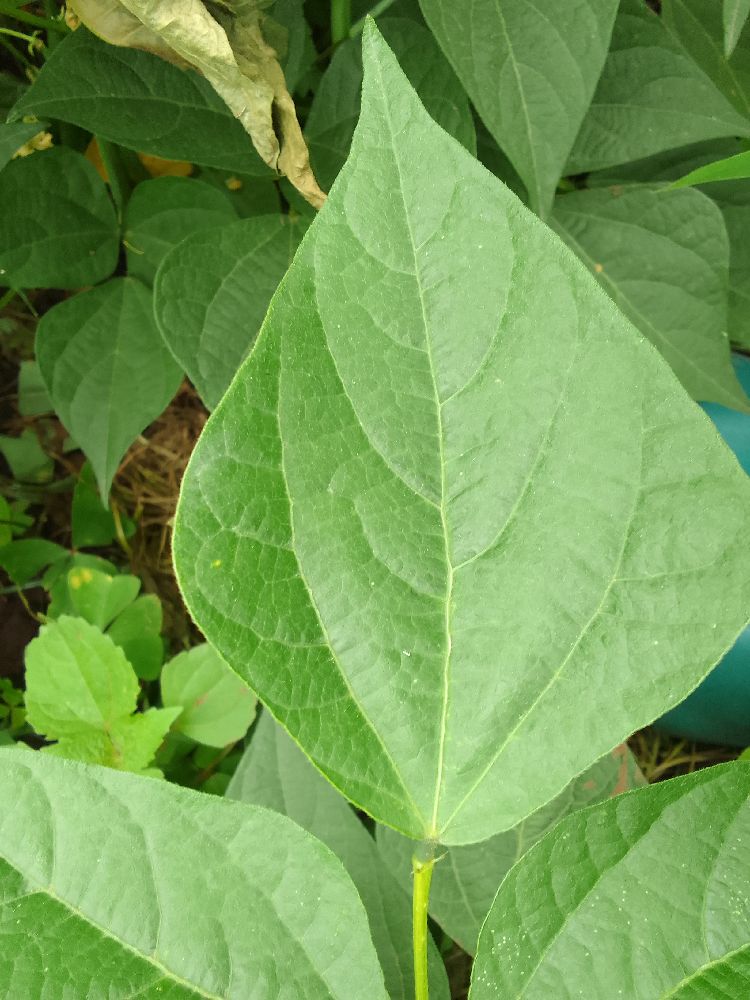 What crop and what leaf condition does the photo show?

common bean, healthy
